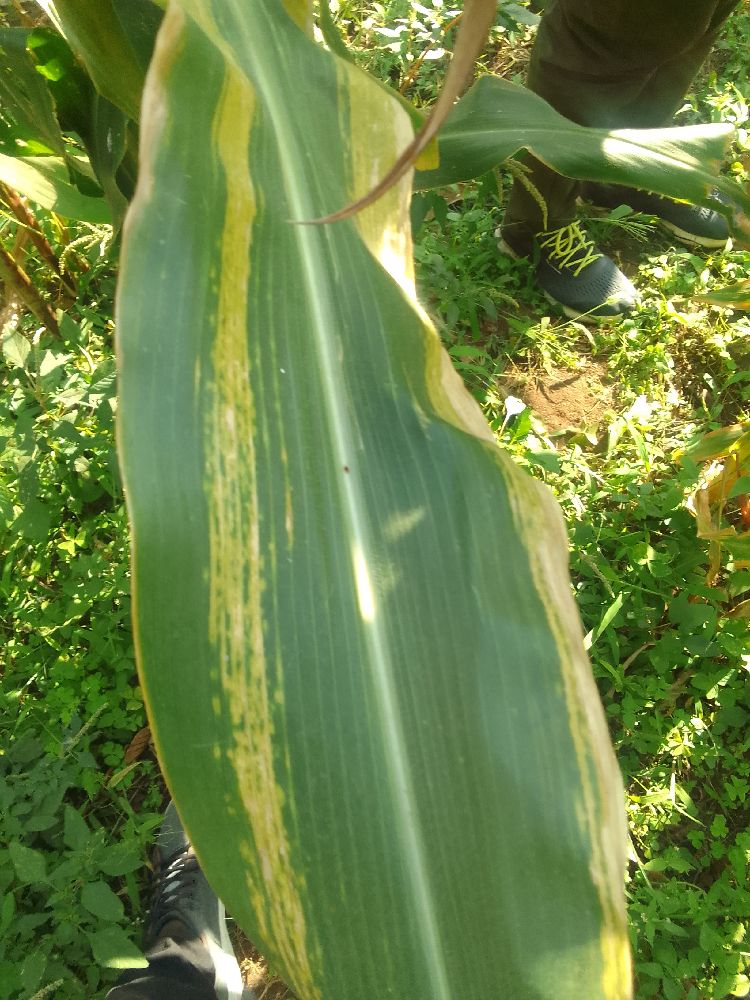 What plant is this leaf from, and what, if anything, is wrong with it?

maize, maize lethal necrosis
